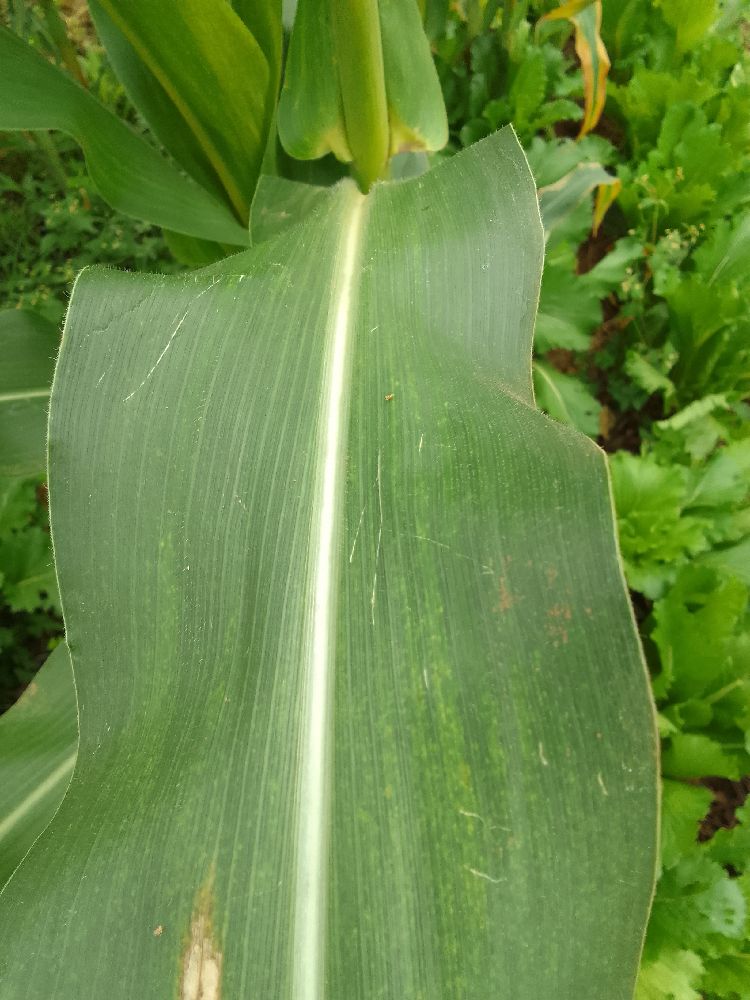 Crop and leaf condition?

maize, healthy
